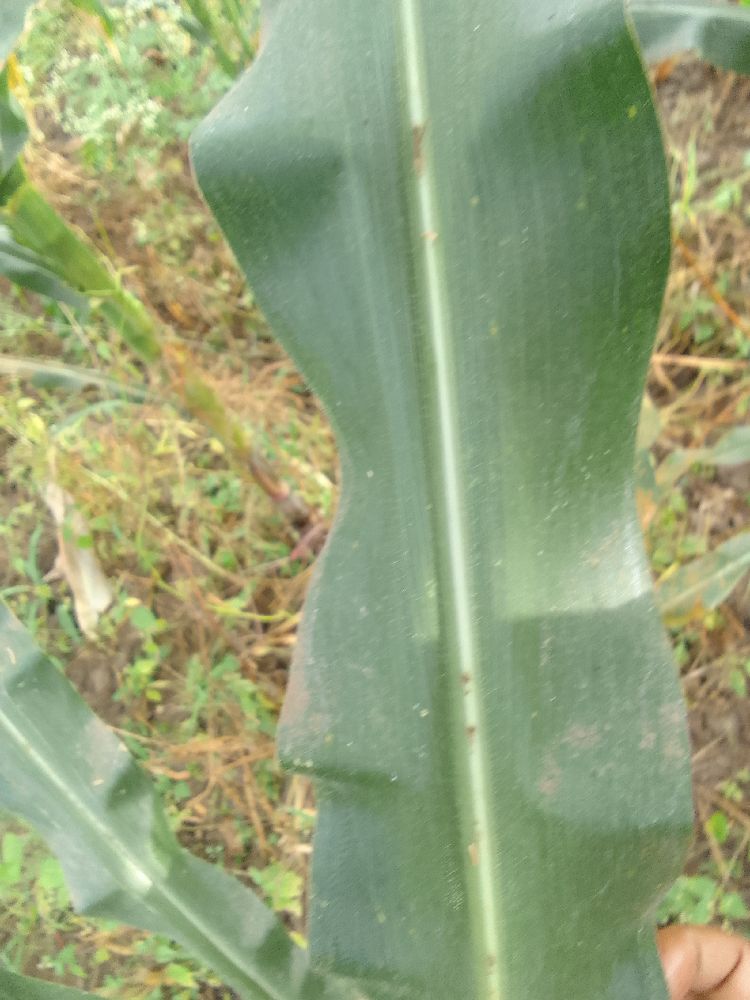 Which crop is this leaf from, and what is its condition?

maize, healthy
